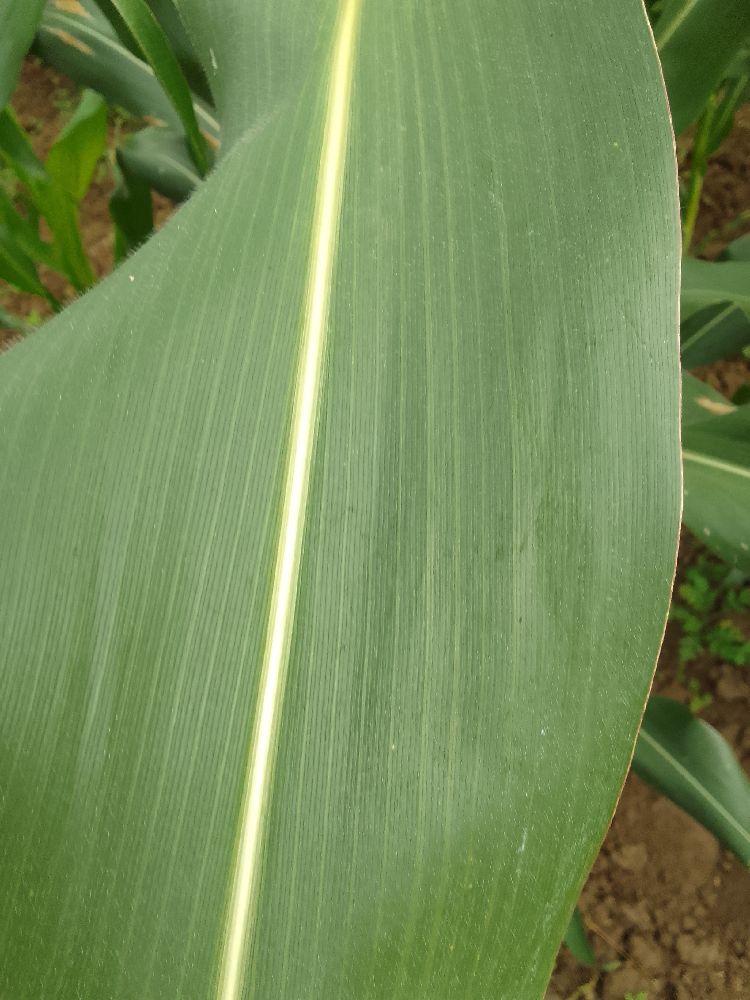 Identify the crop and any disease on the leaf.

maize, healthy
